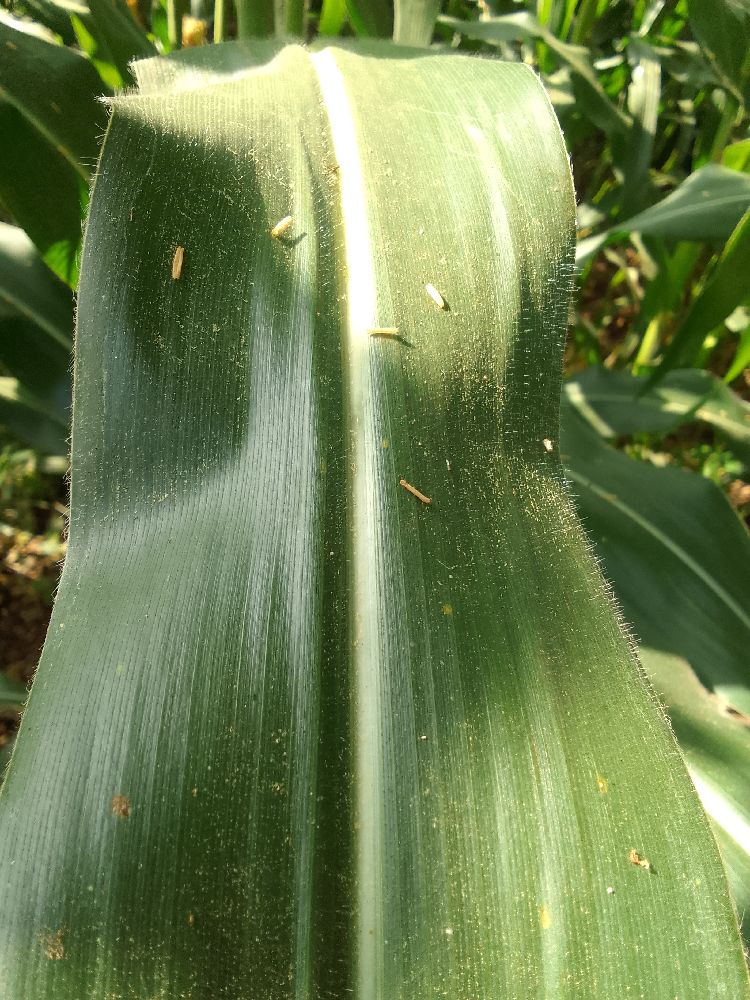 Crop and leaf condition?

maize, healthy
